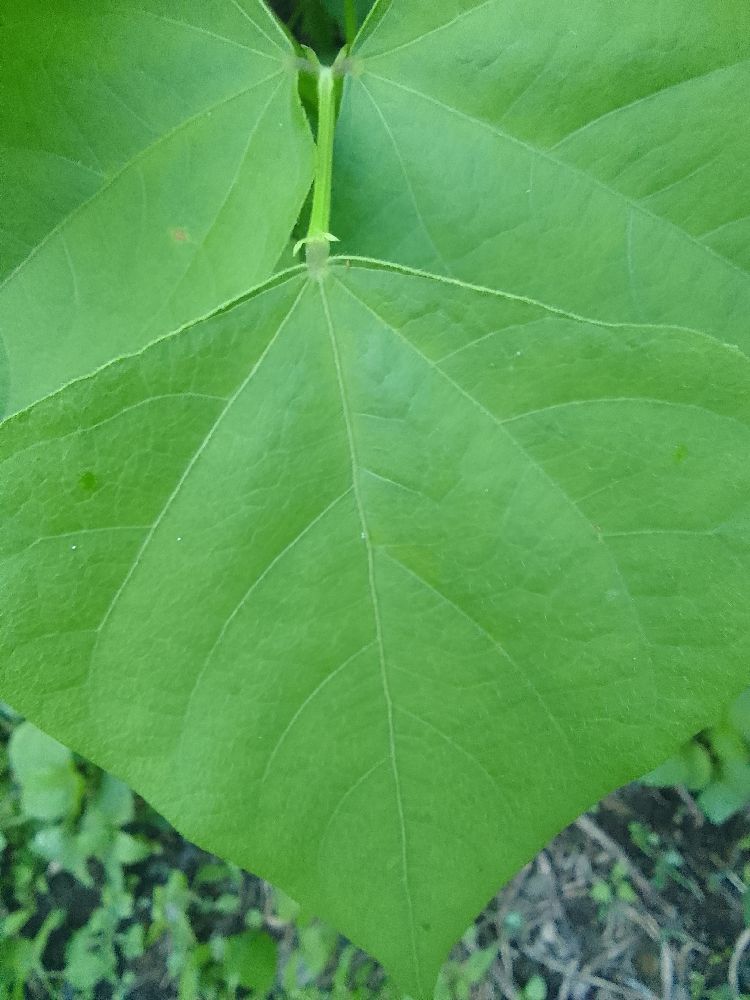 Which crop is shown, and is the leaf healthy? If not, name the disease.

common bean, healthy
